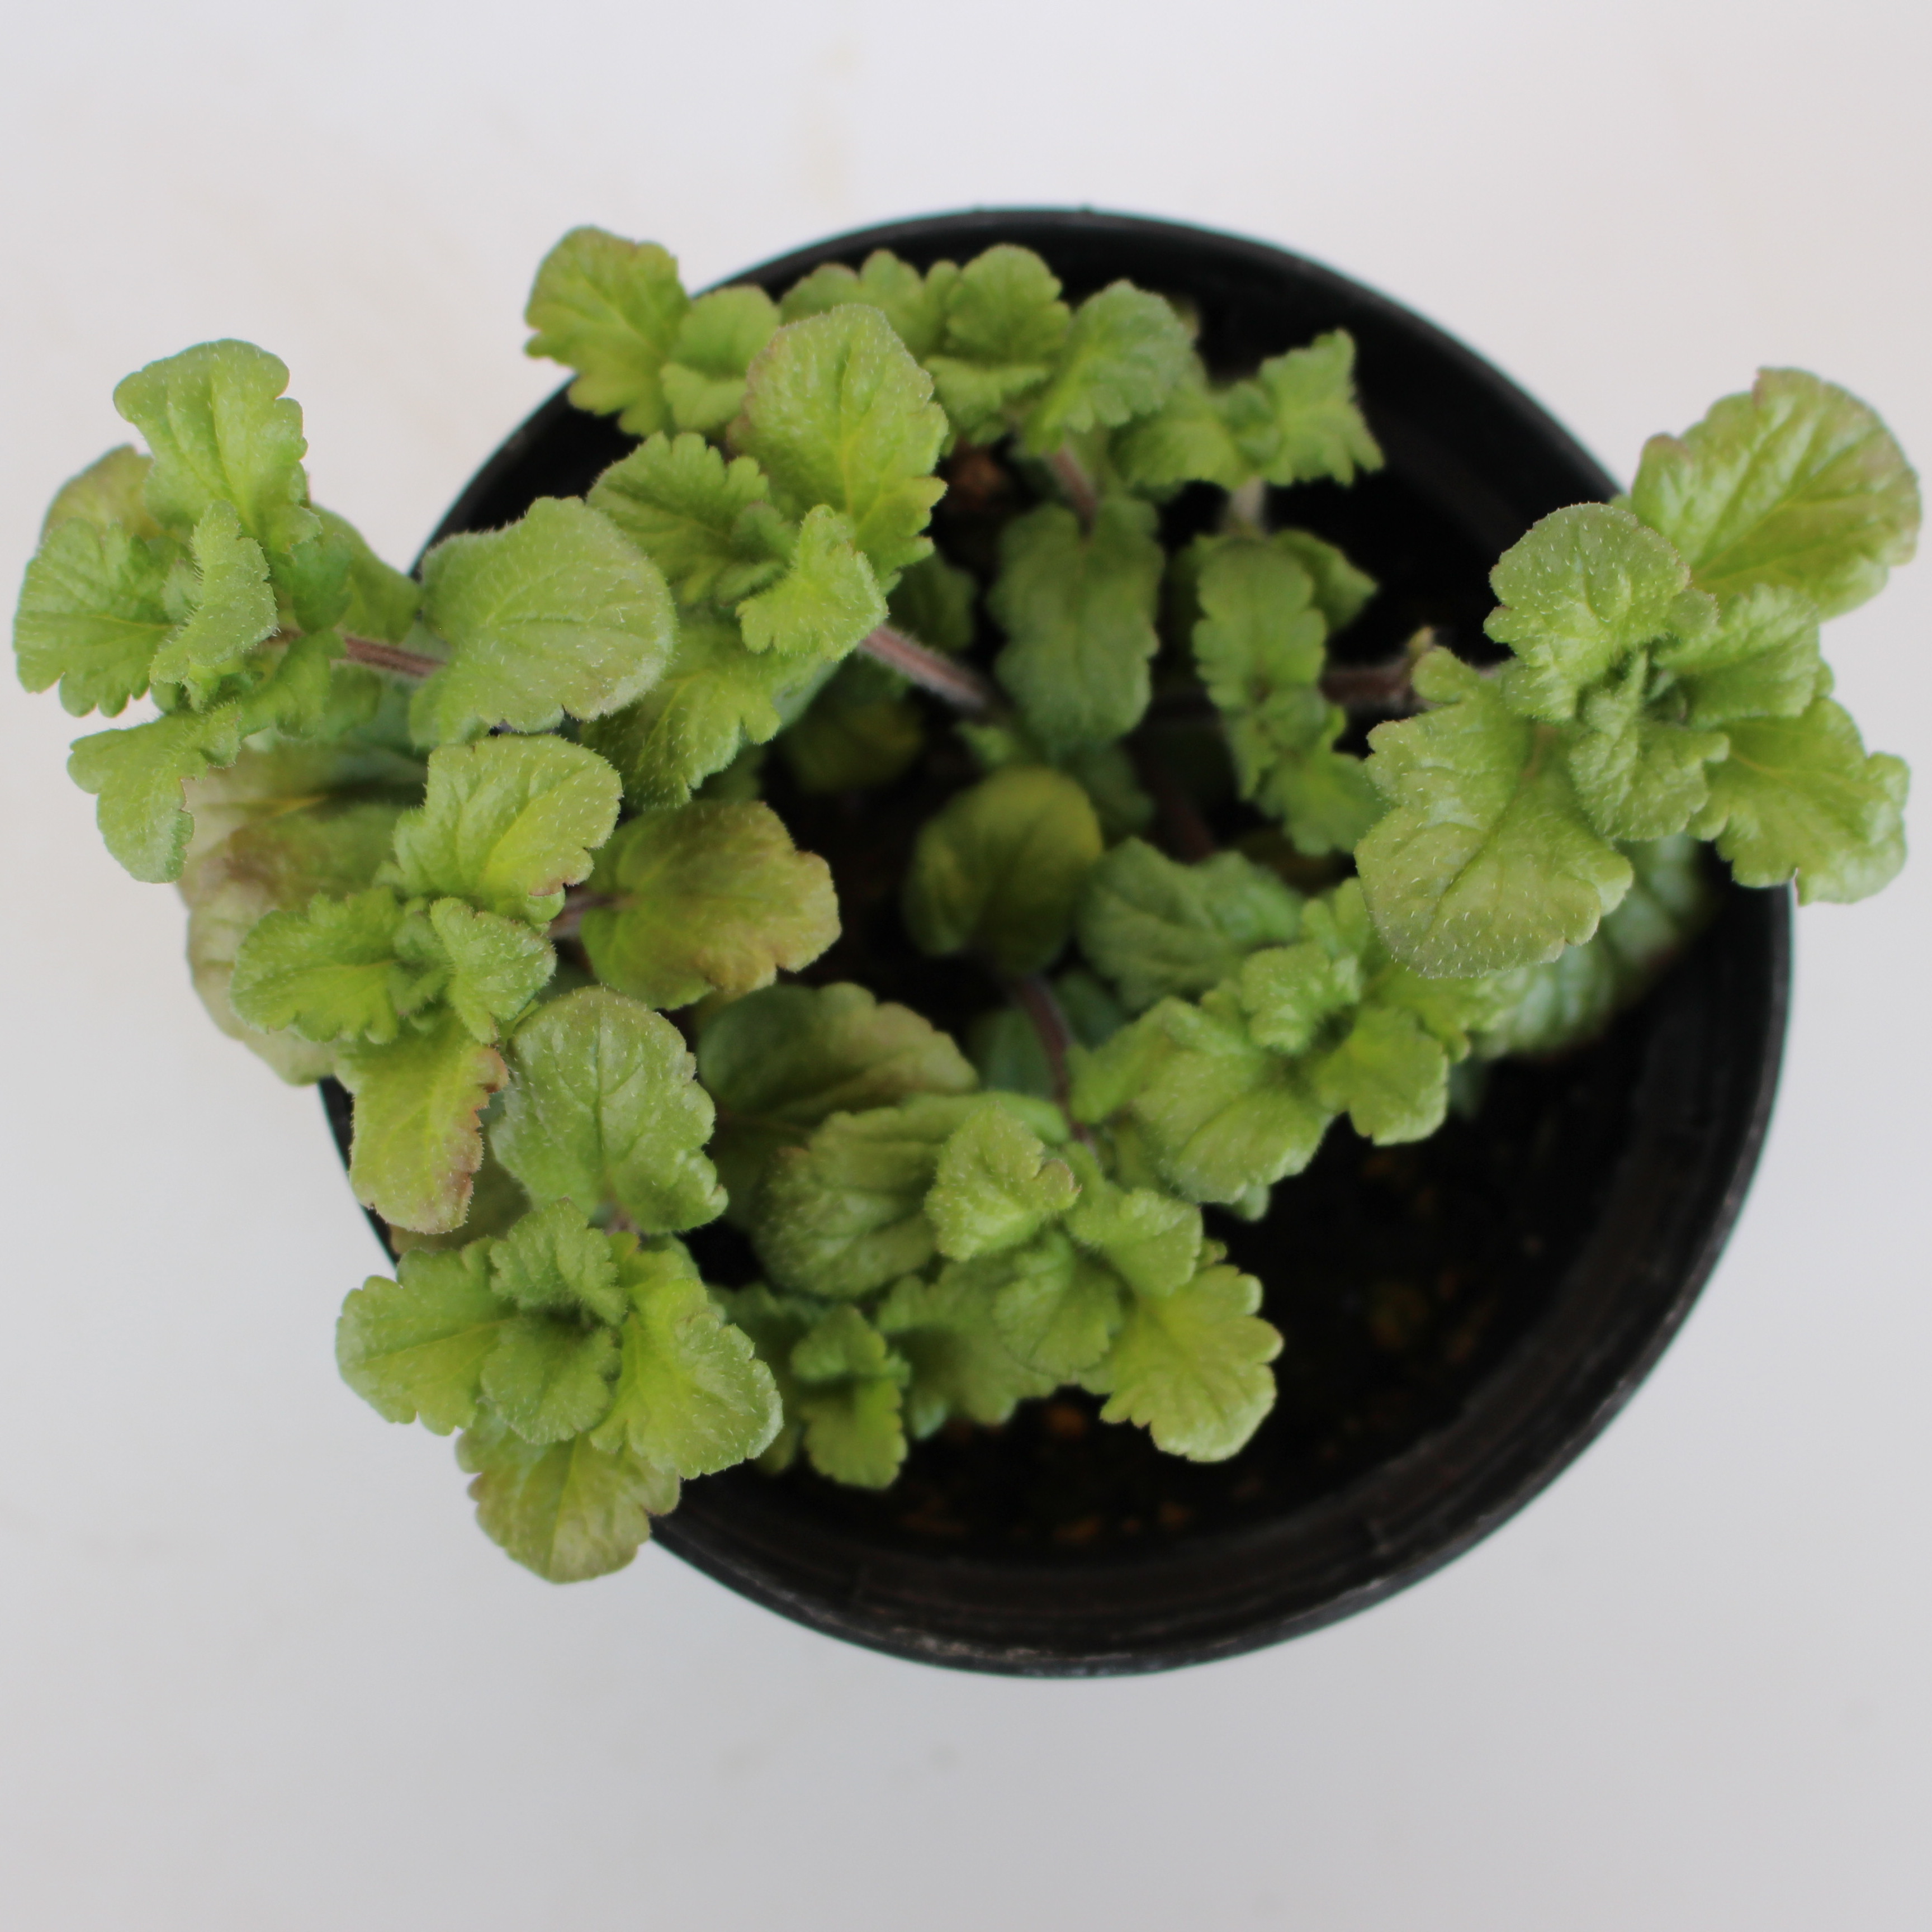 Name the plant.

Veronica persica
